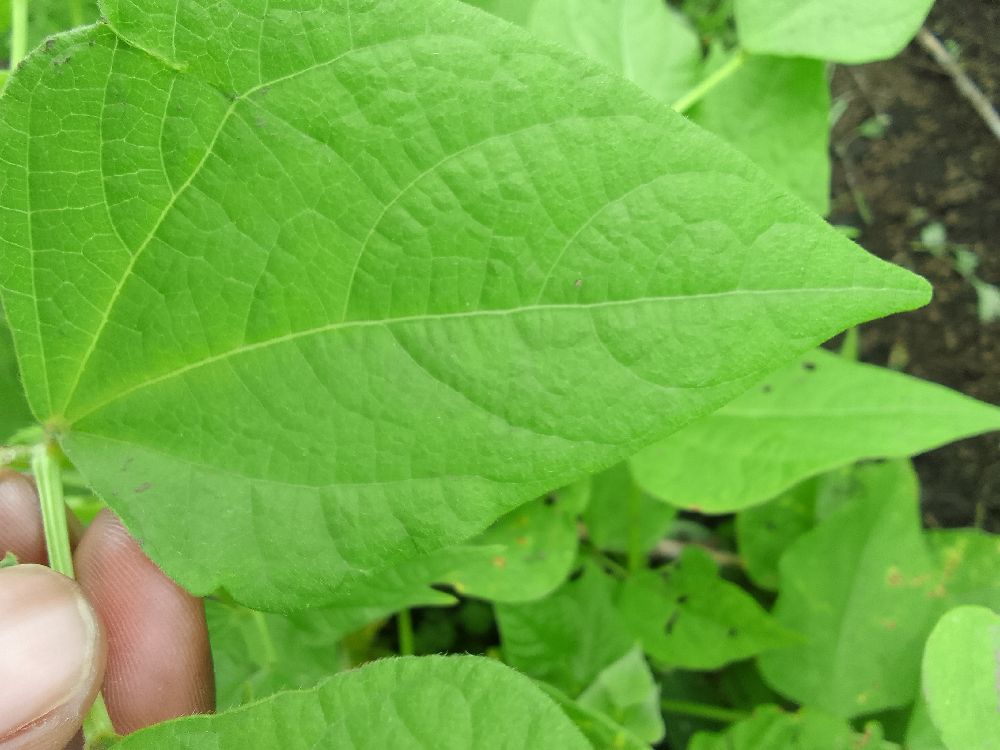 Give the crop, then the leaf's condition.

common bean, healthy
